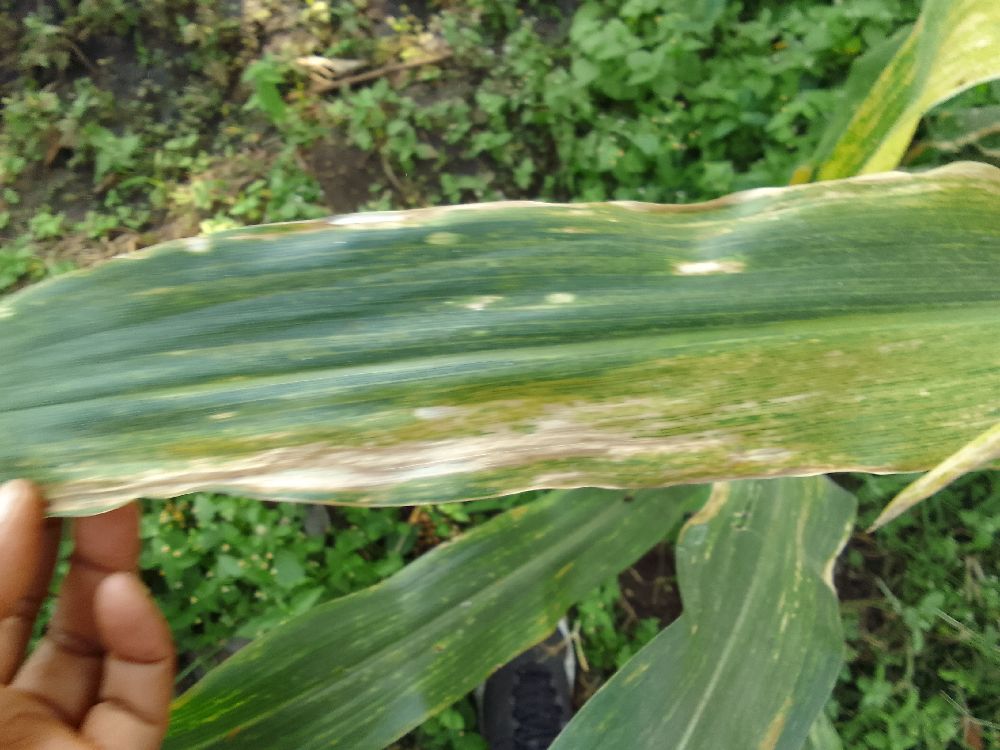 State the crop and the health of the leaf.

maize, maize lethal necrosis
